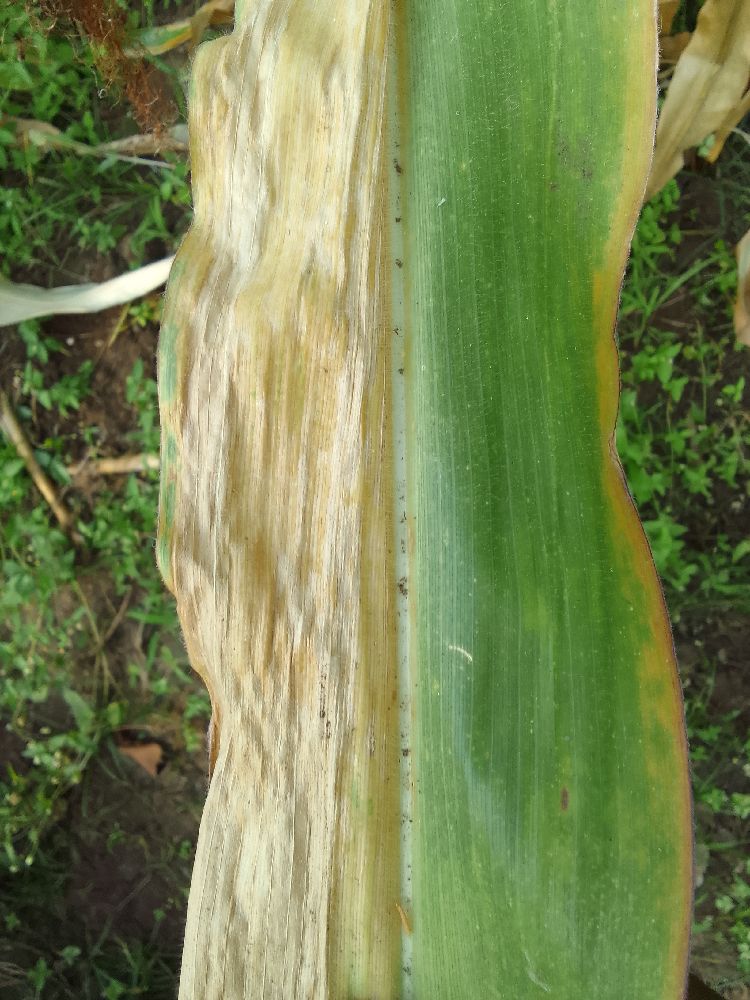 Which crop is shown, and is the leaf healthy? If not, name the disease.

maize, maize lethal necrosis
